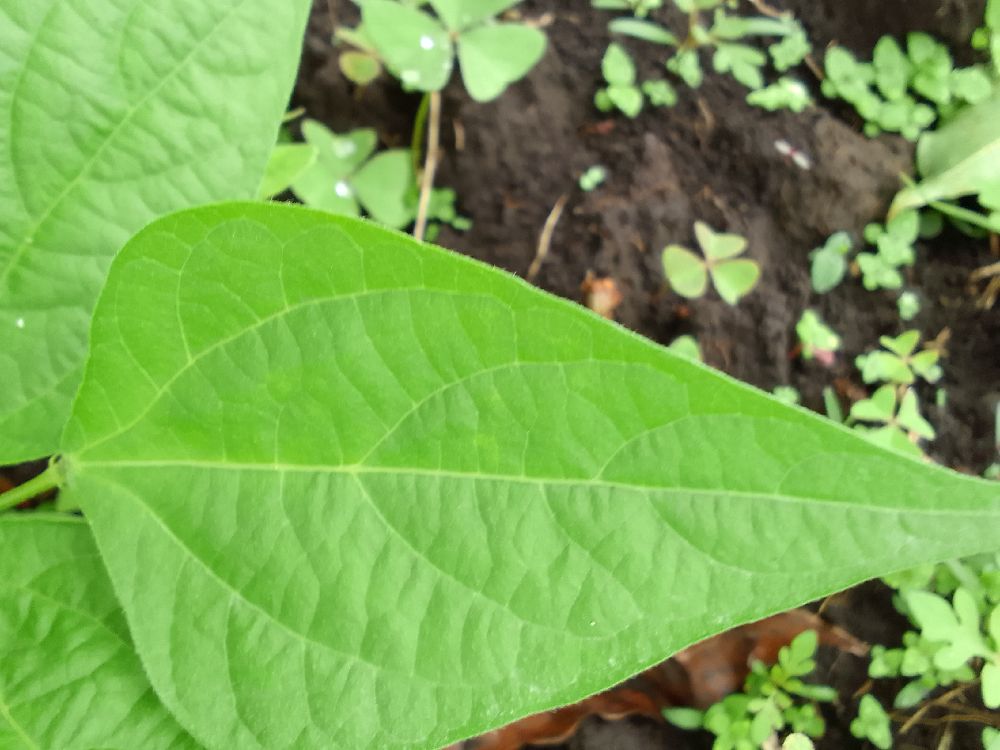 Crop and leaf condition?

common bean, healthy
